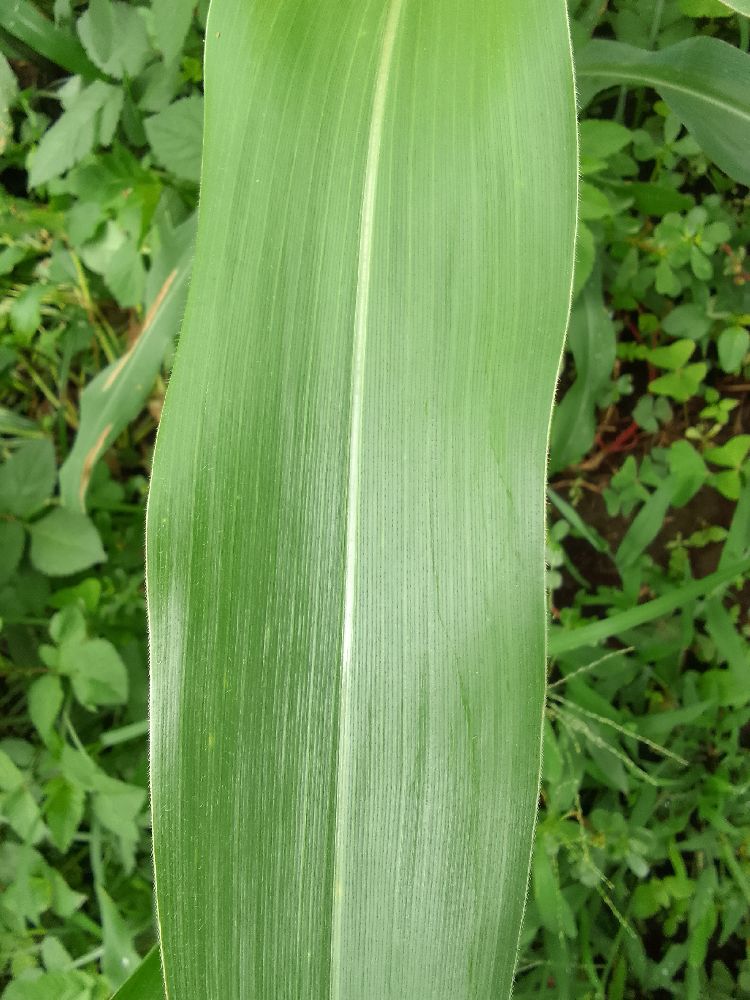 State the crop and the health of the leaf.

maize, healthy
